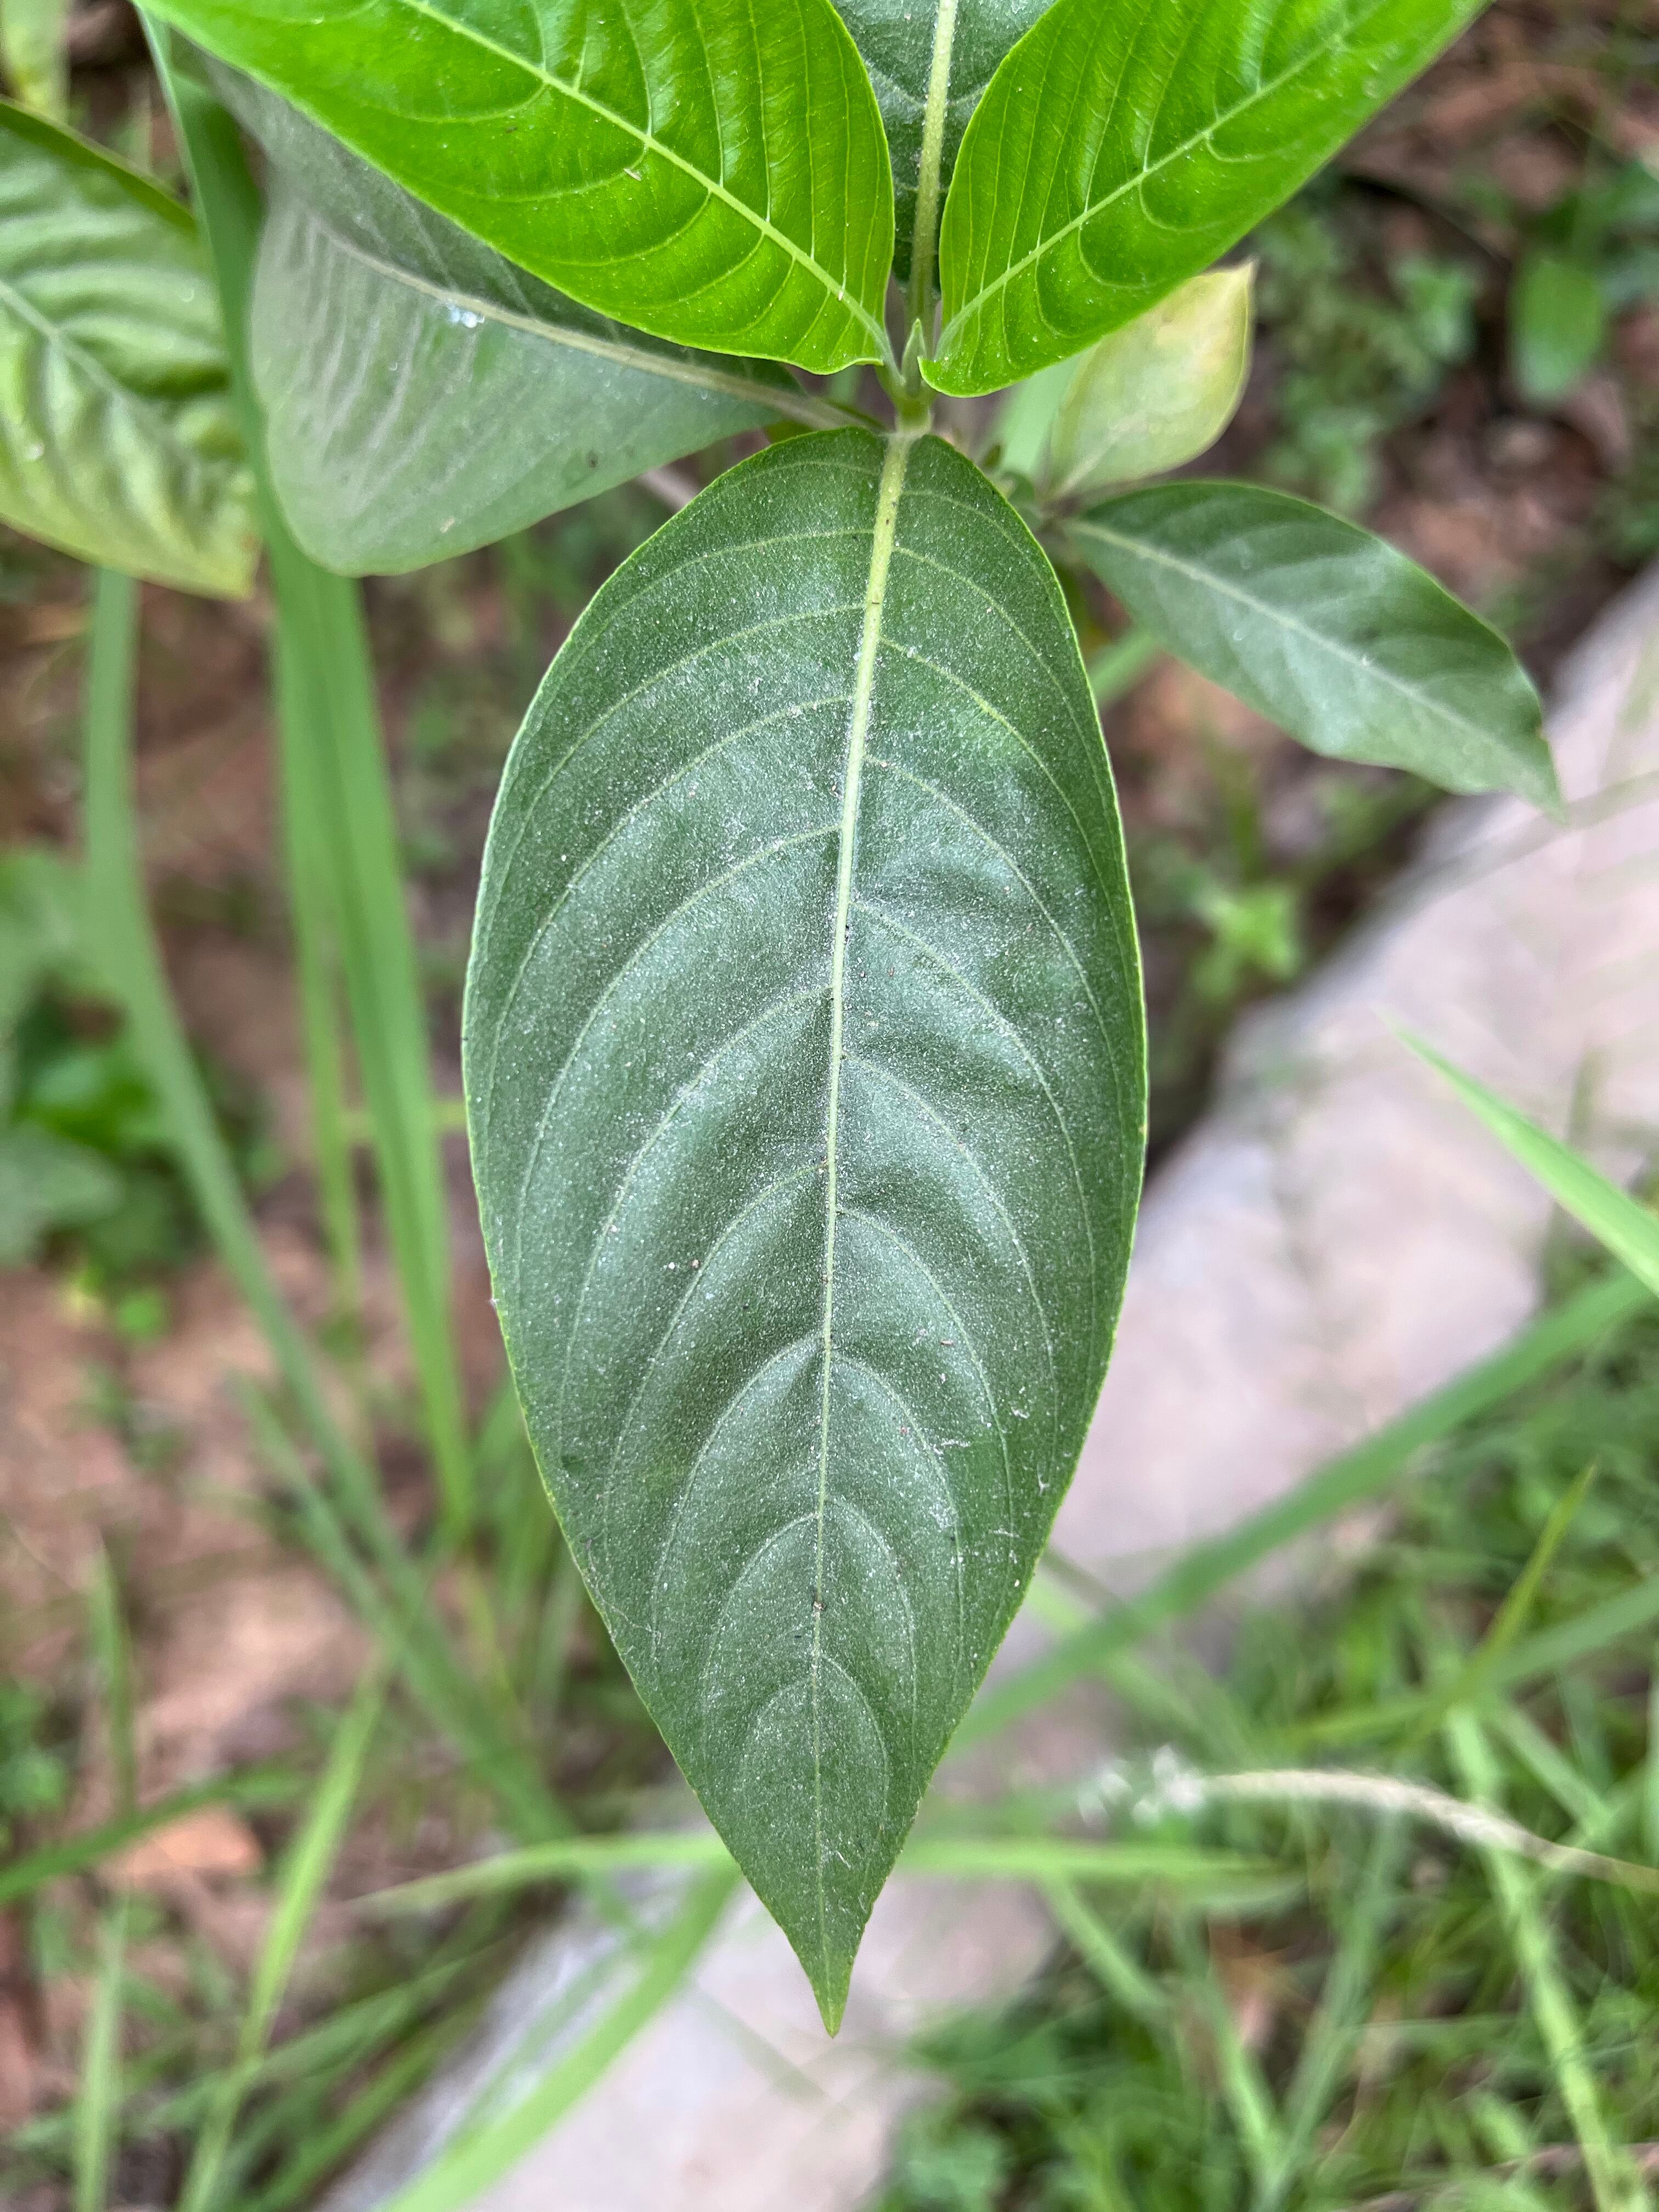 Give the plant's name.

vasaka
